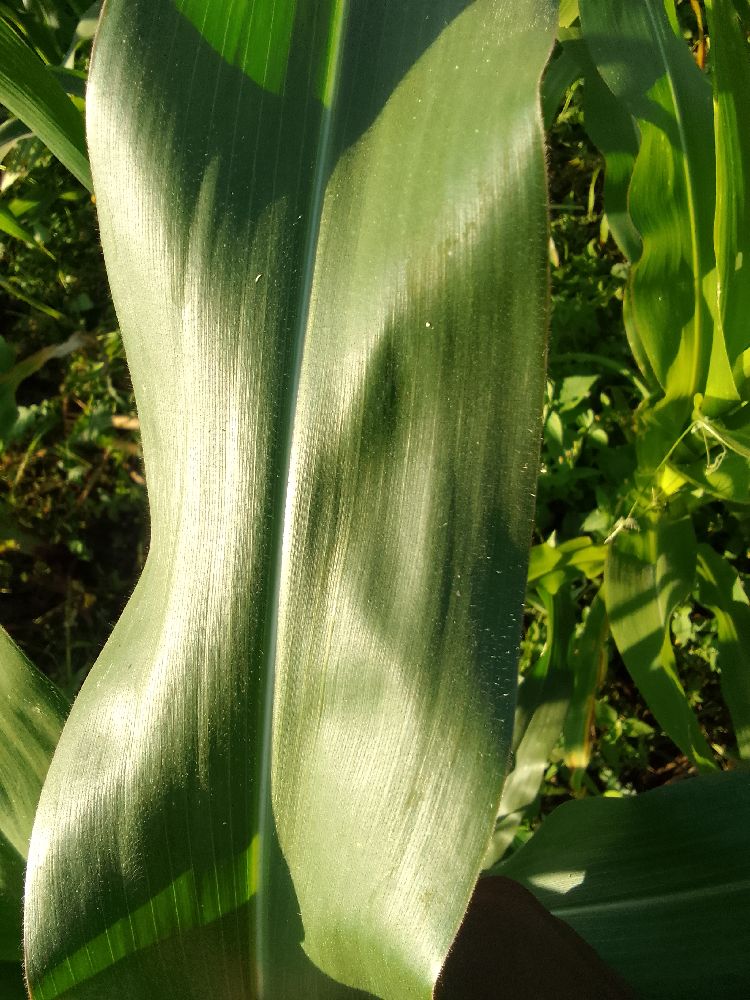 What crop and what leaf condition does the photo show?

maize, healthy
